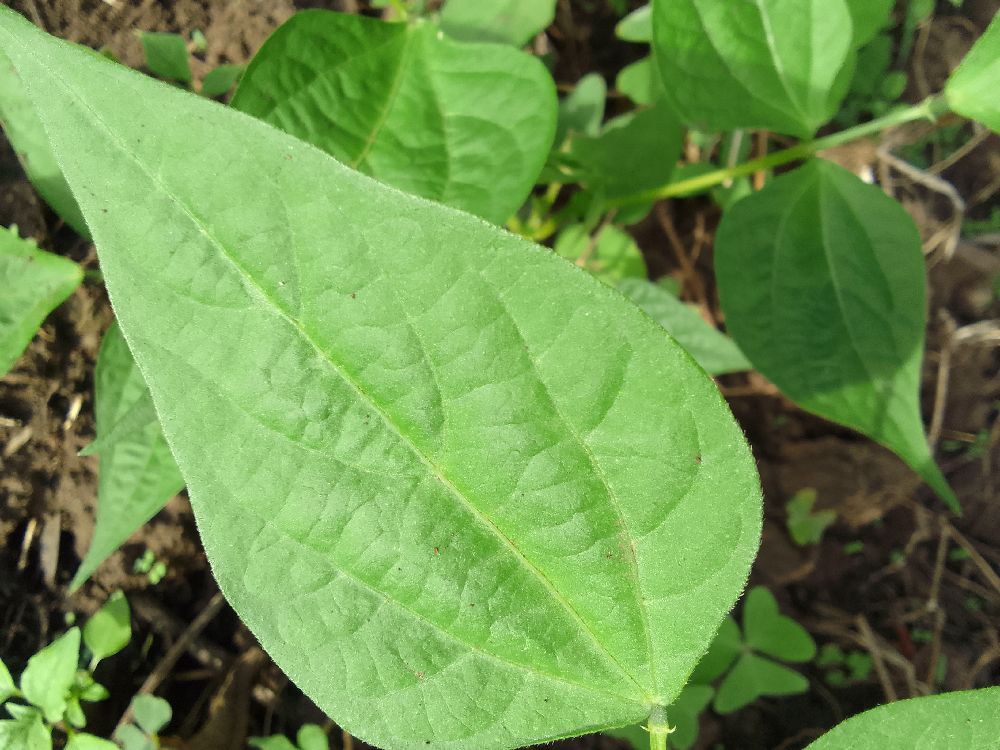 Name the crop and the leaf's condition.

common bean, healthy
